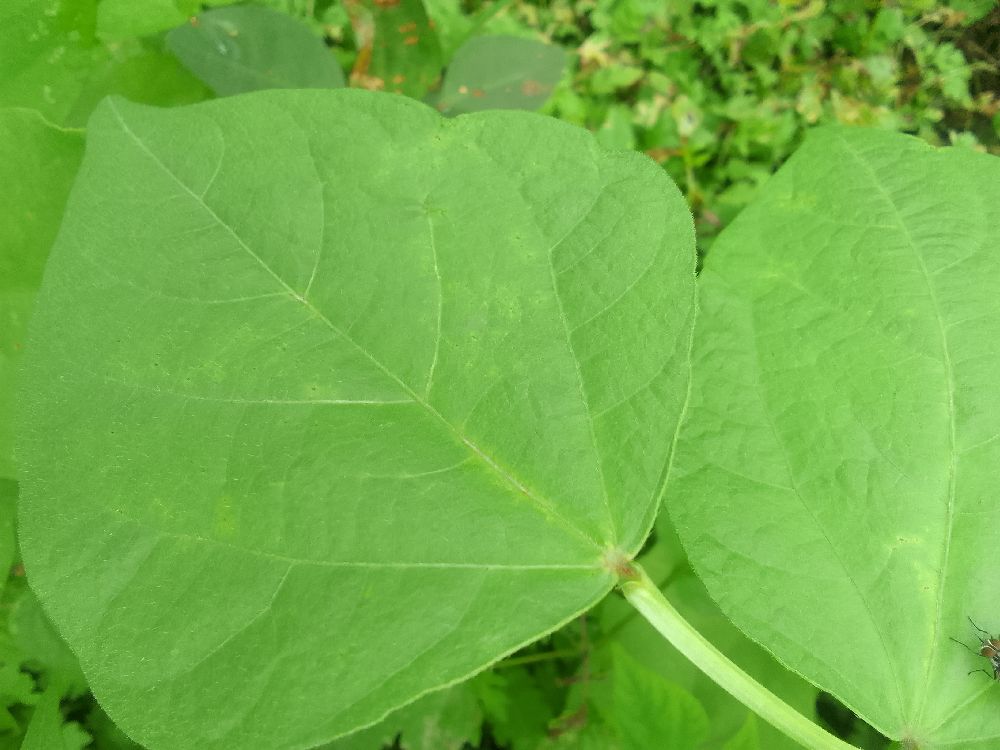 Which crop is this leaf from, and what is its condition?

common bean, healthy
